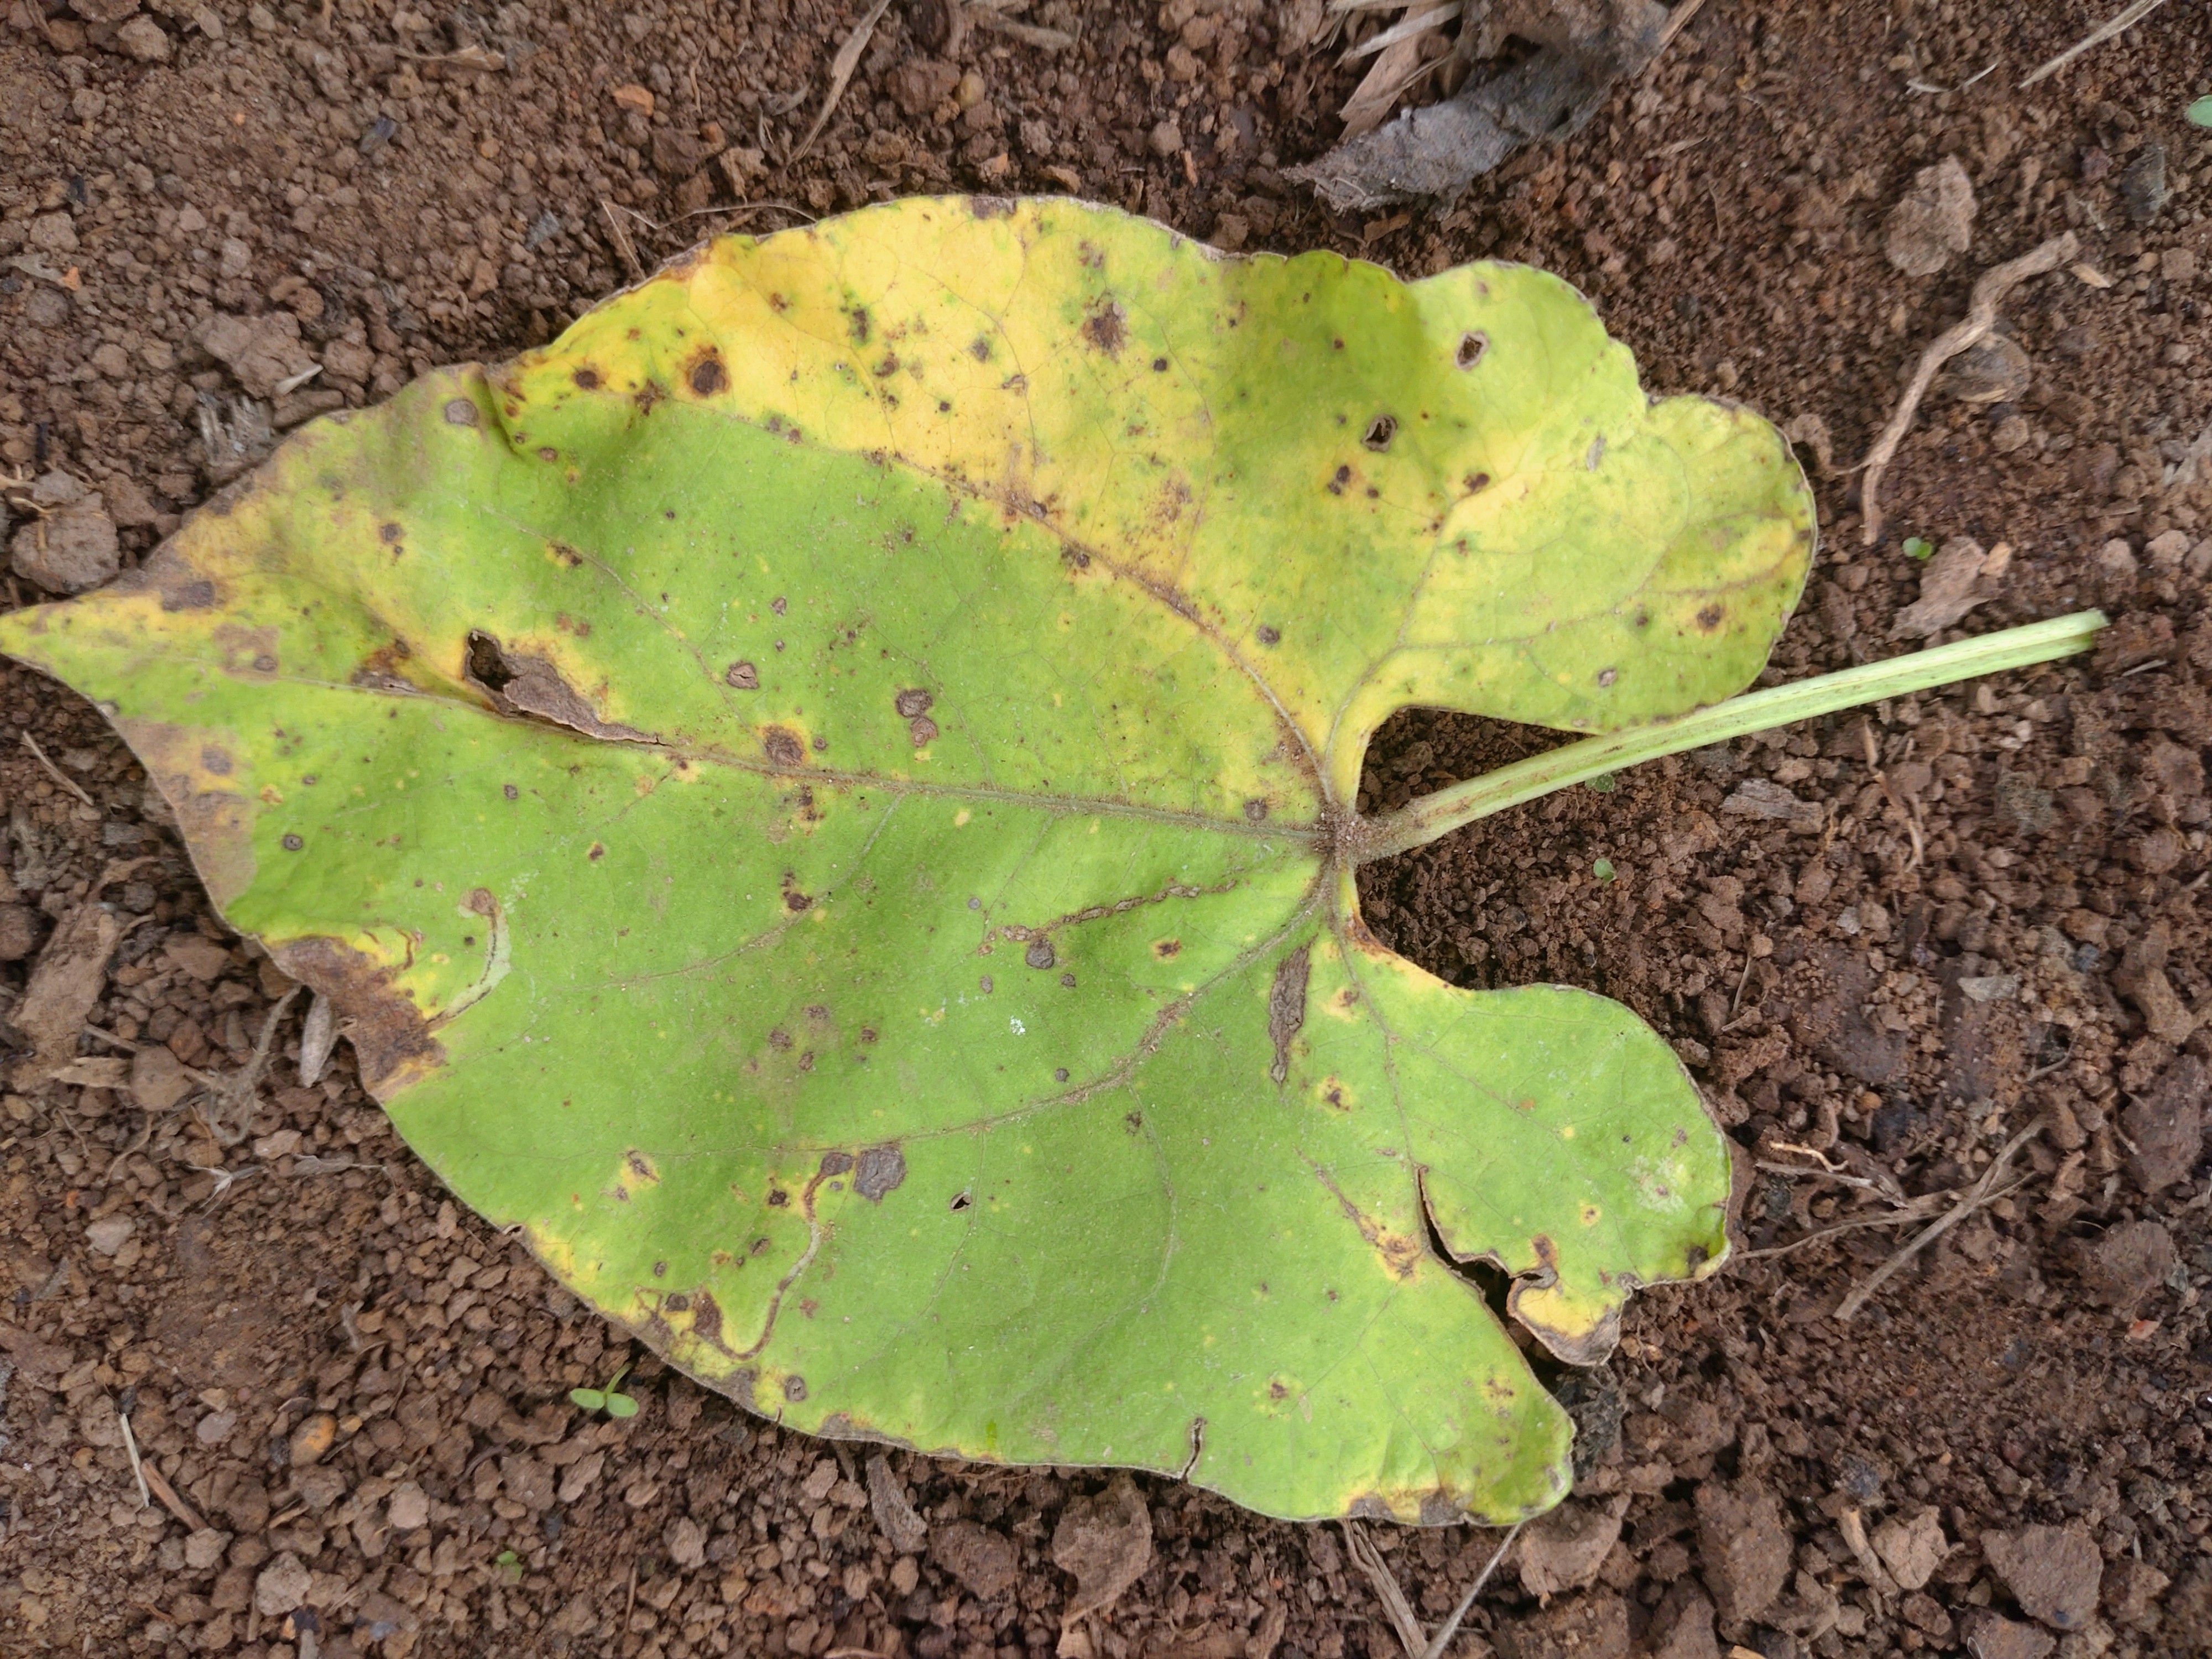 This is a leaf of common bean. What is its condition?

rust
